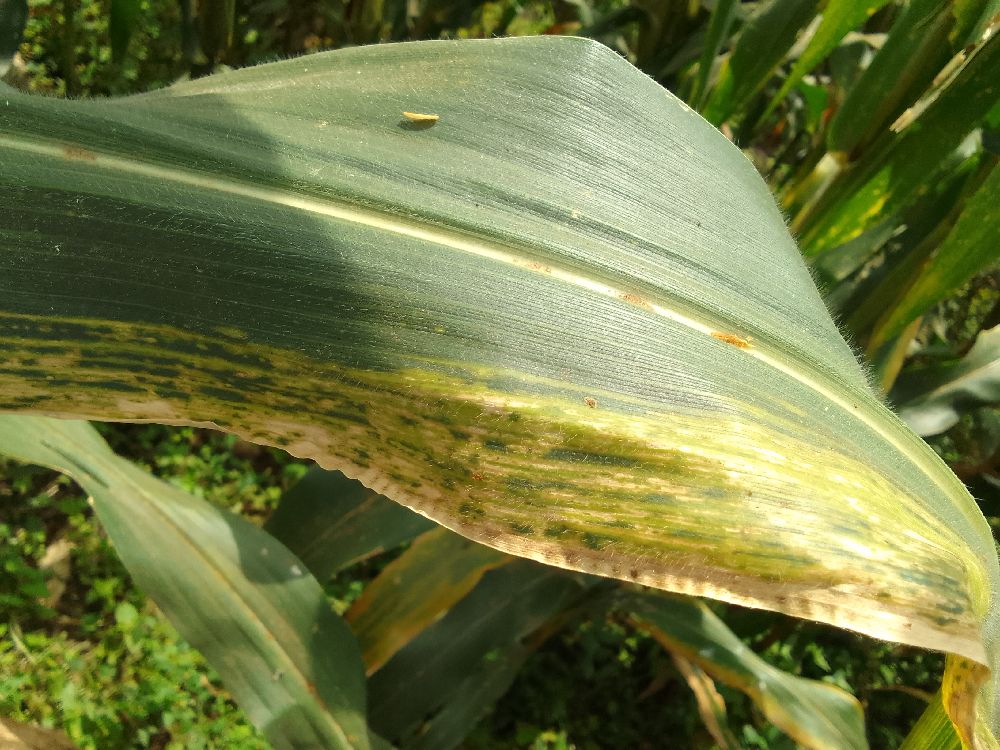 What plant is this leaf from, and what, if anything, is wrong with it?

maize, maize lethal necrosis
